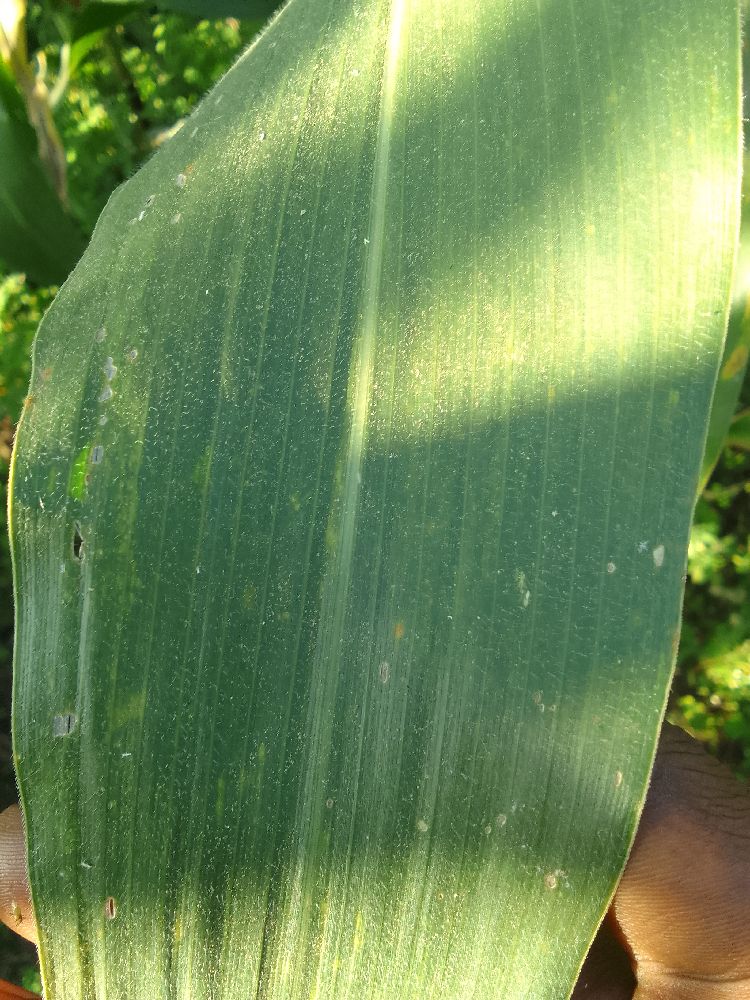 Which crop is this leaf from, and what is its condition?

maize, healthy
